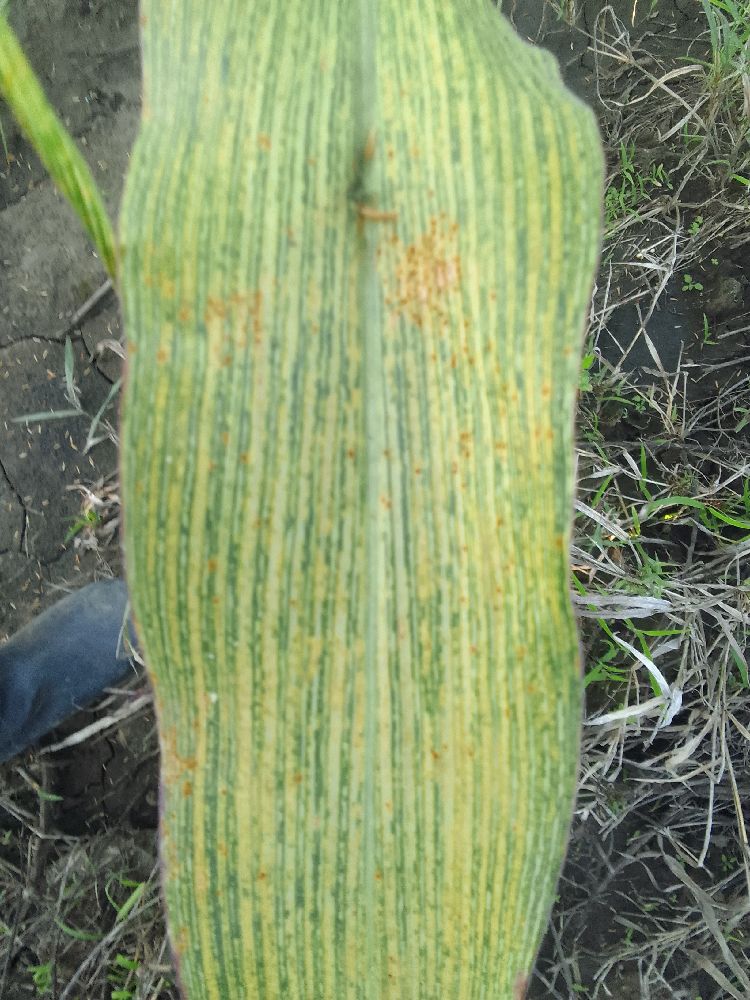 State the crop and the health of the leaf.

maize, maize streak virus
